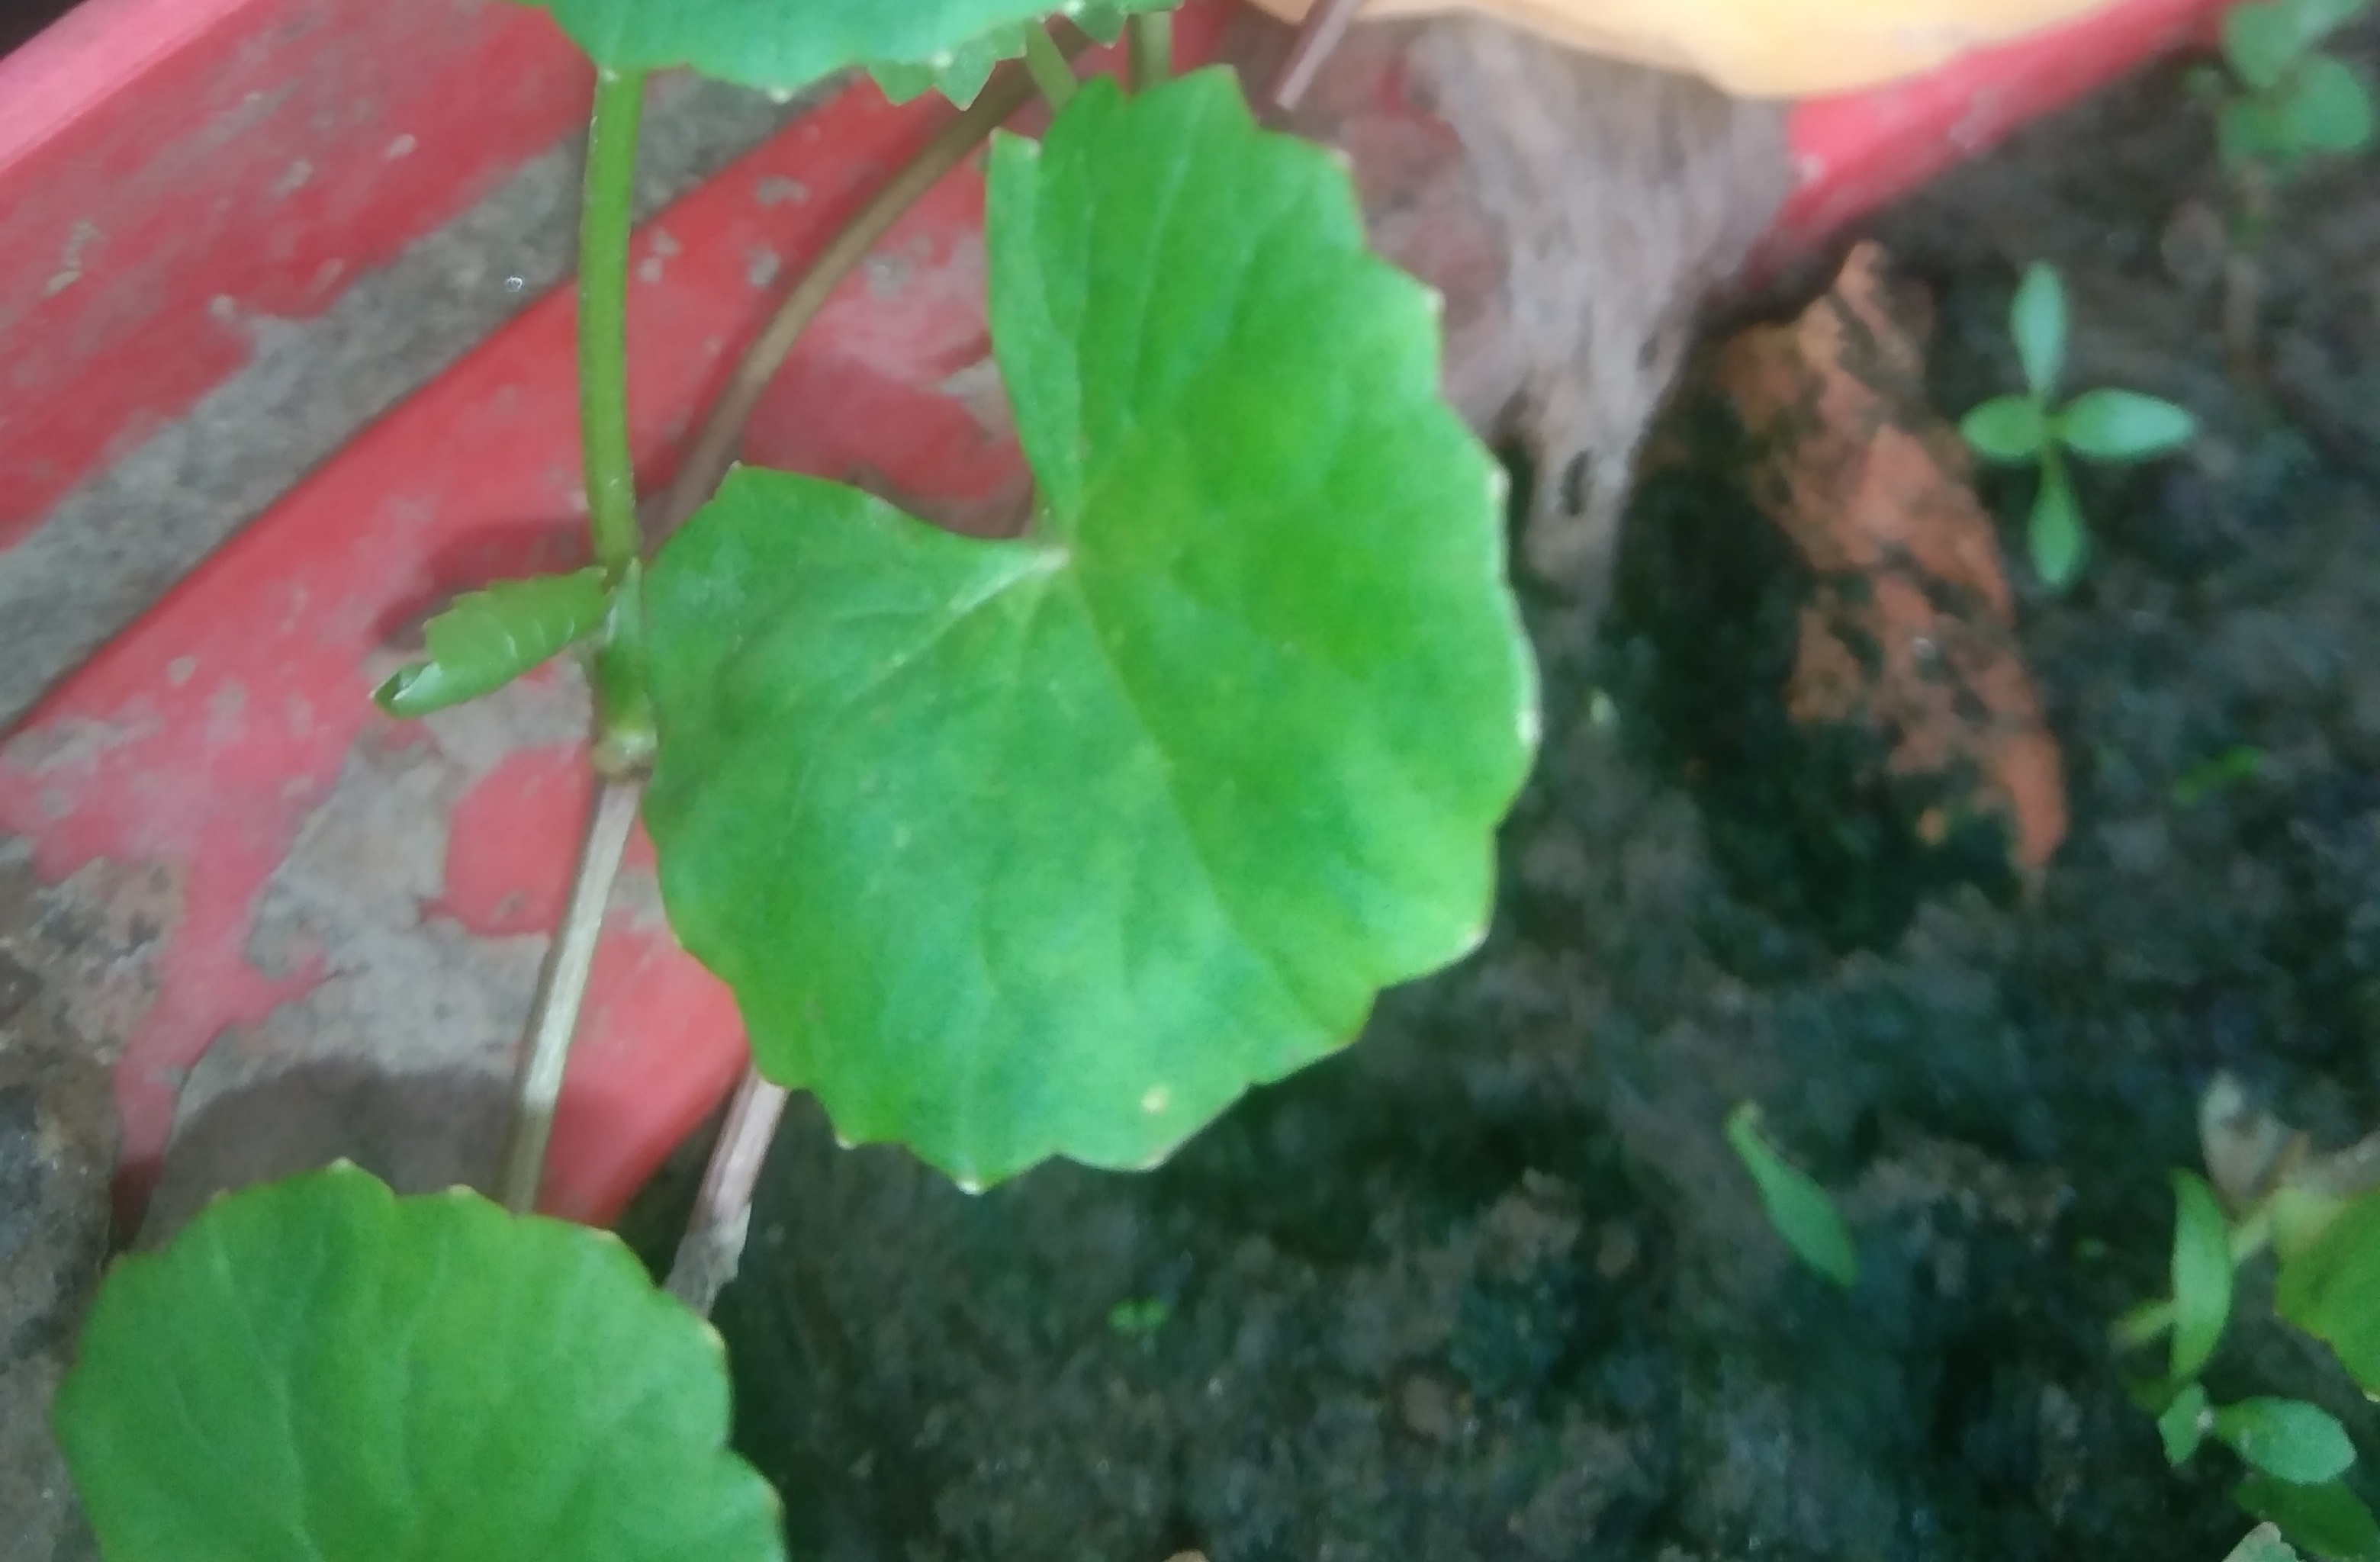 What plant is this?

thankuni
